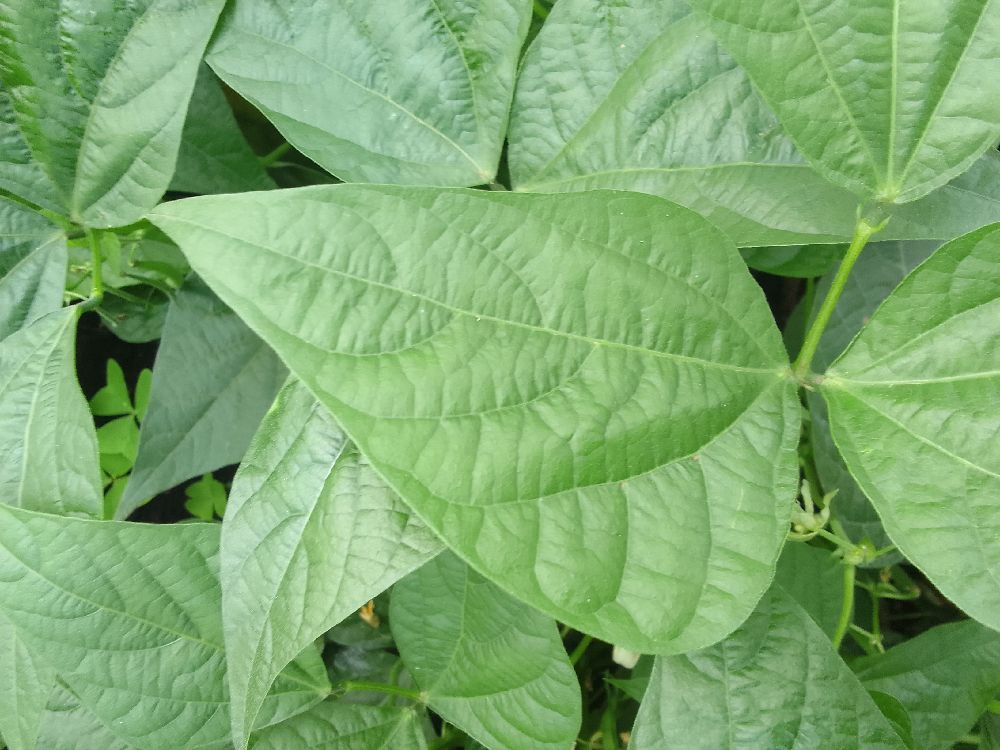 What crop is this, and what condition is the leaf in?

common bean, healthy
